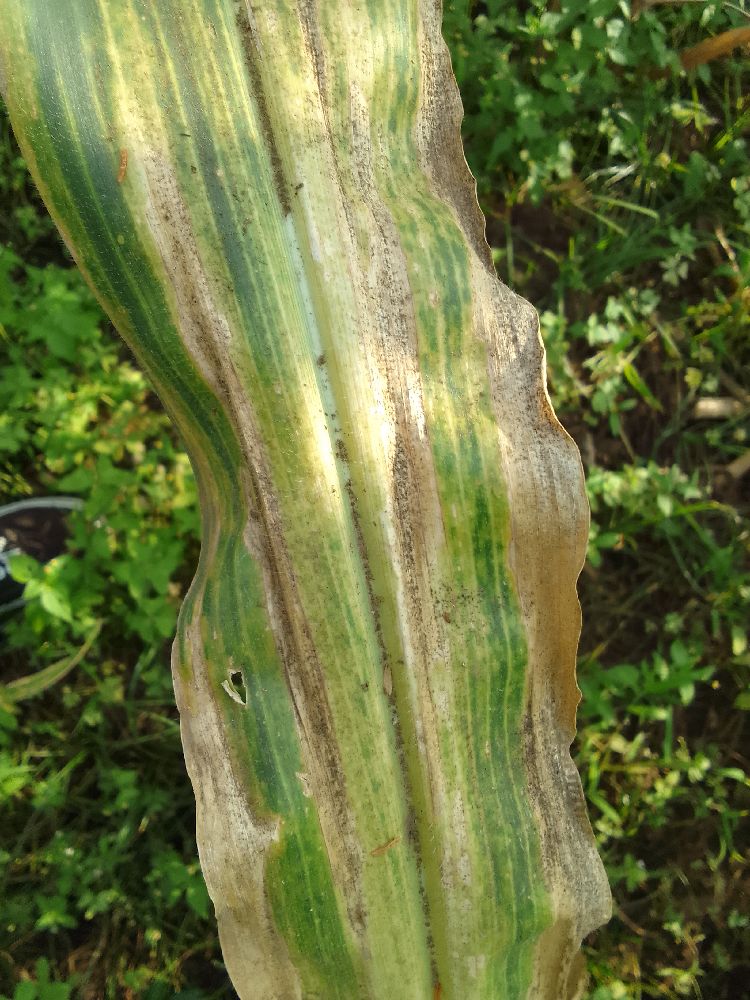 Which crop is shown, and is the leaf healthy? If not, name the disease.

maize, maize lethal necrosis
